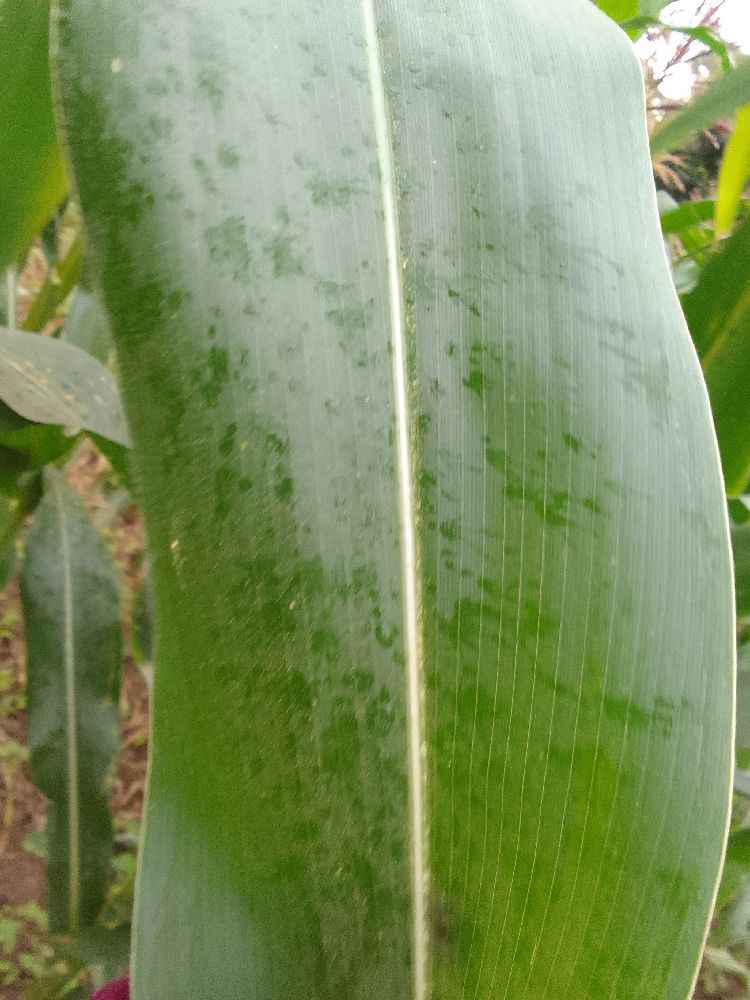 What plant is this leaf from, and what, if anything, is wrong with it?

maize, healthy
